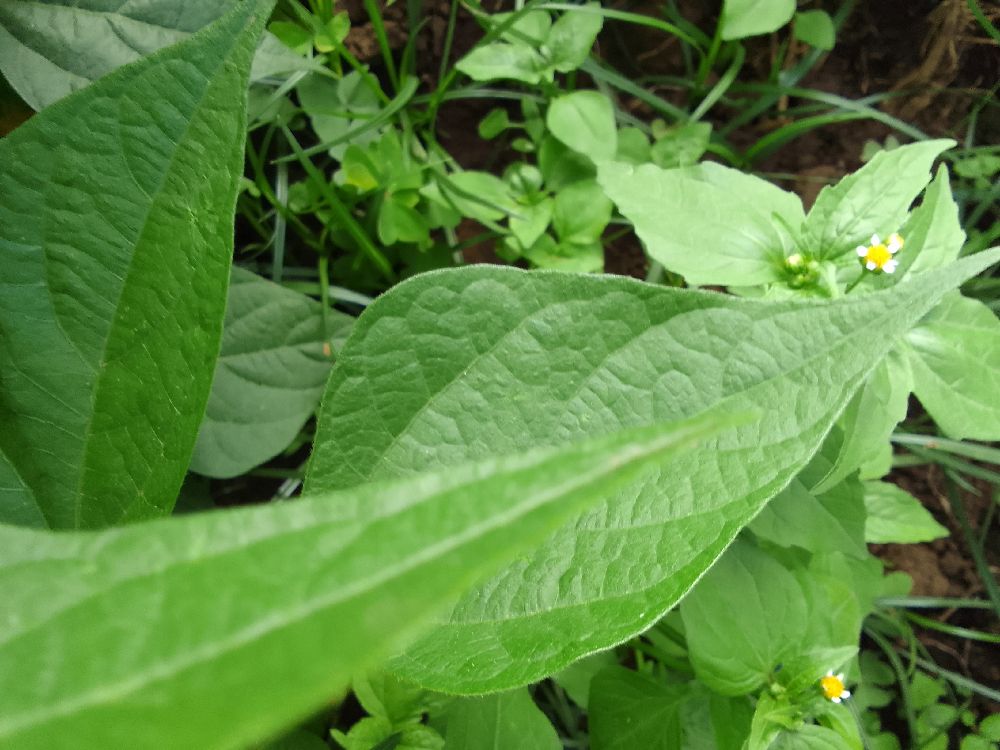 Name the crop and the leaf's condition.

common bean, healthy
